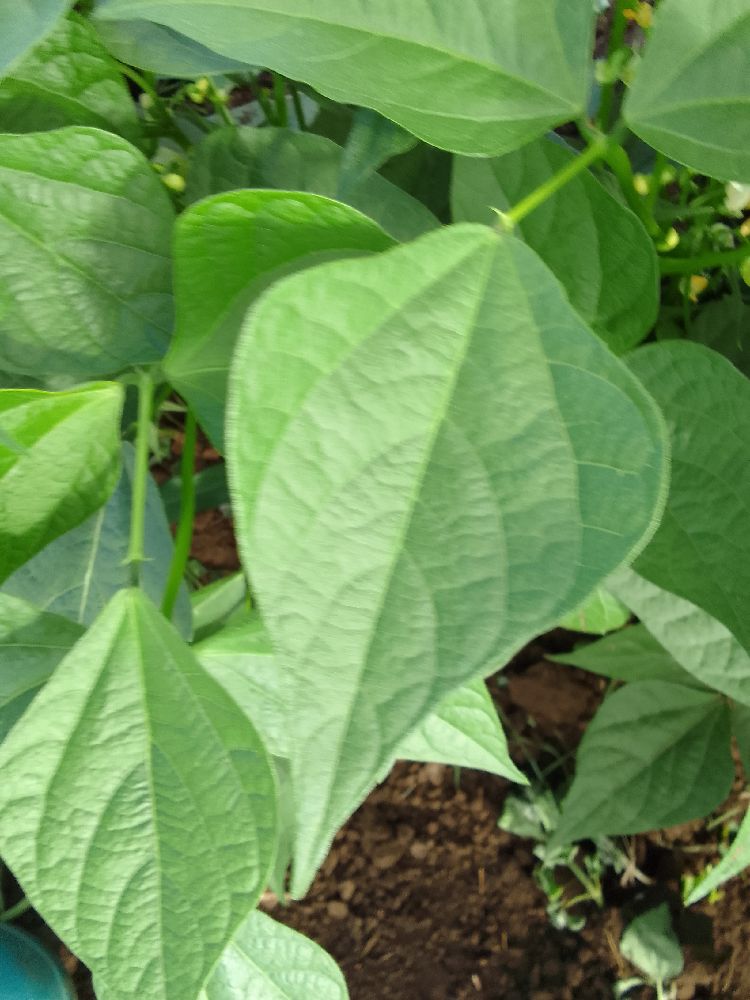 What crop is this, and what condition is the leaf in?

common bean, healthy
